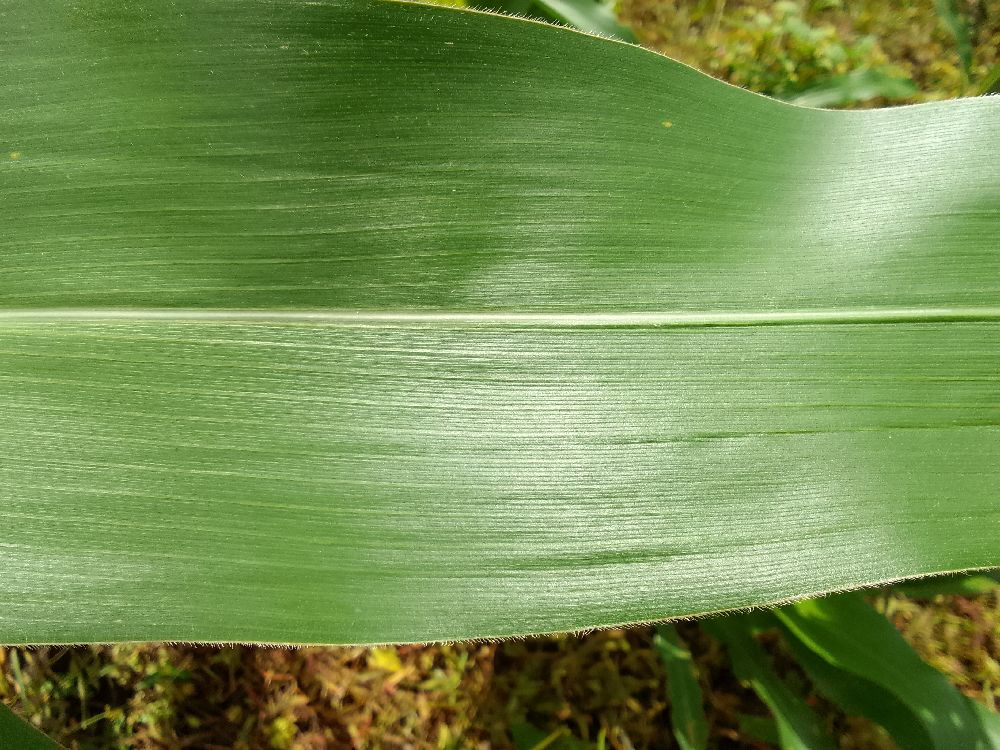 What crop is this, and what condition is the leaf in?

maize, healthy
